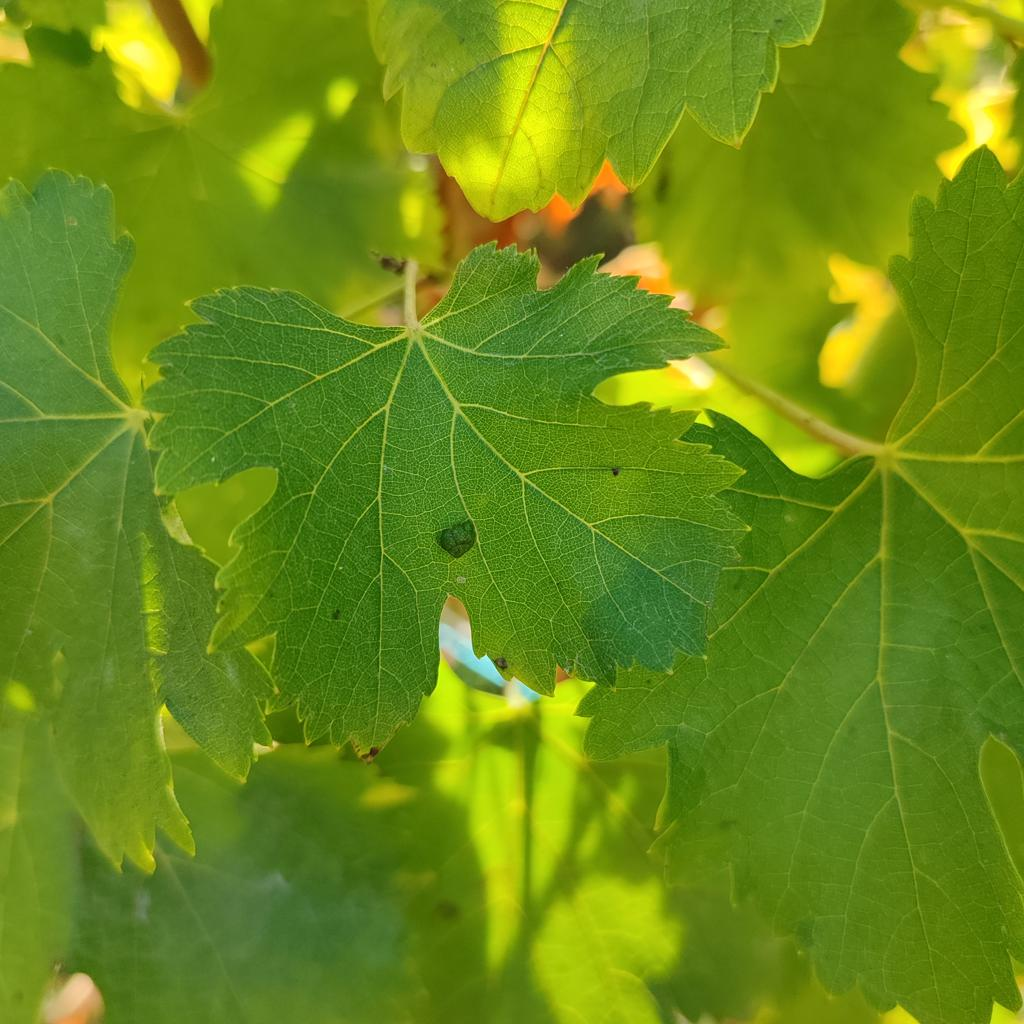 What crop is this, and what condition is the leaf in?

grapevine, erineum mite
